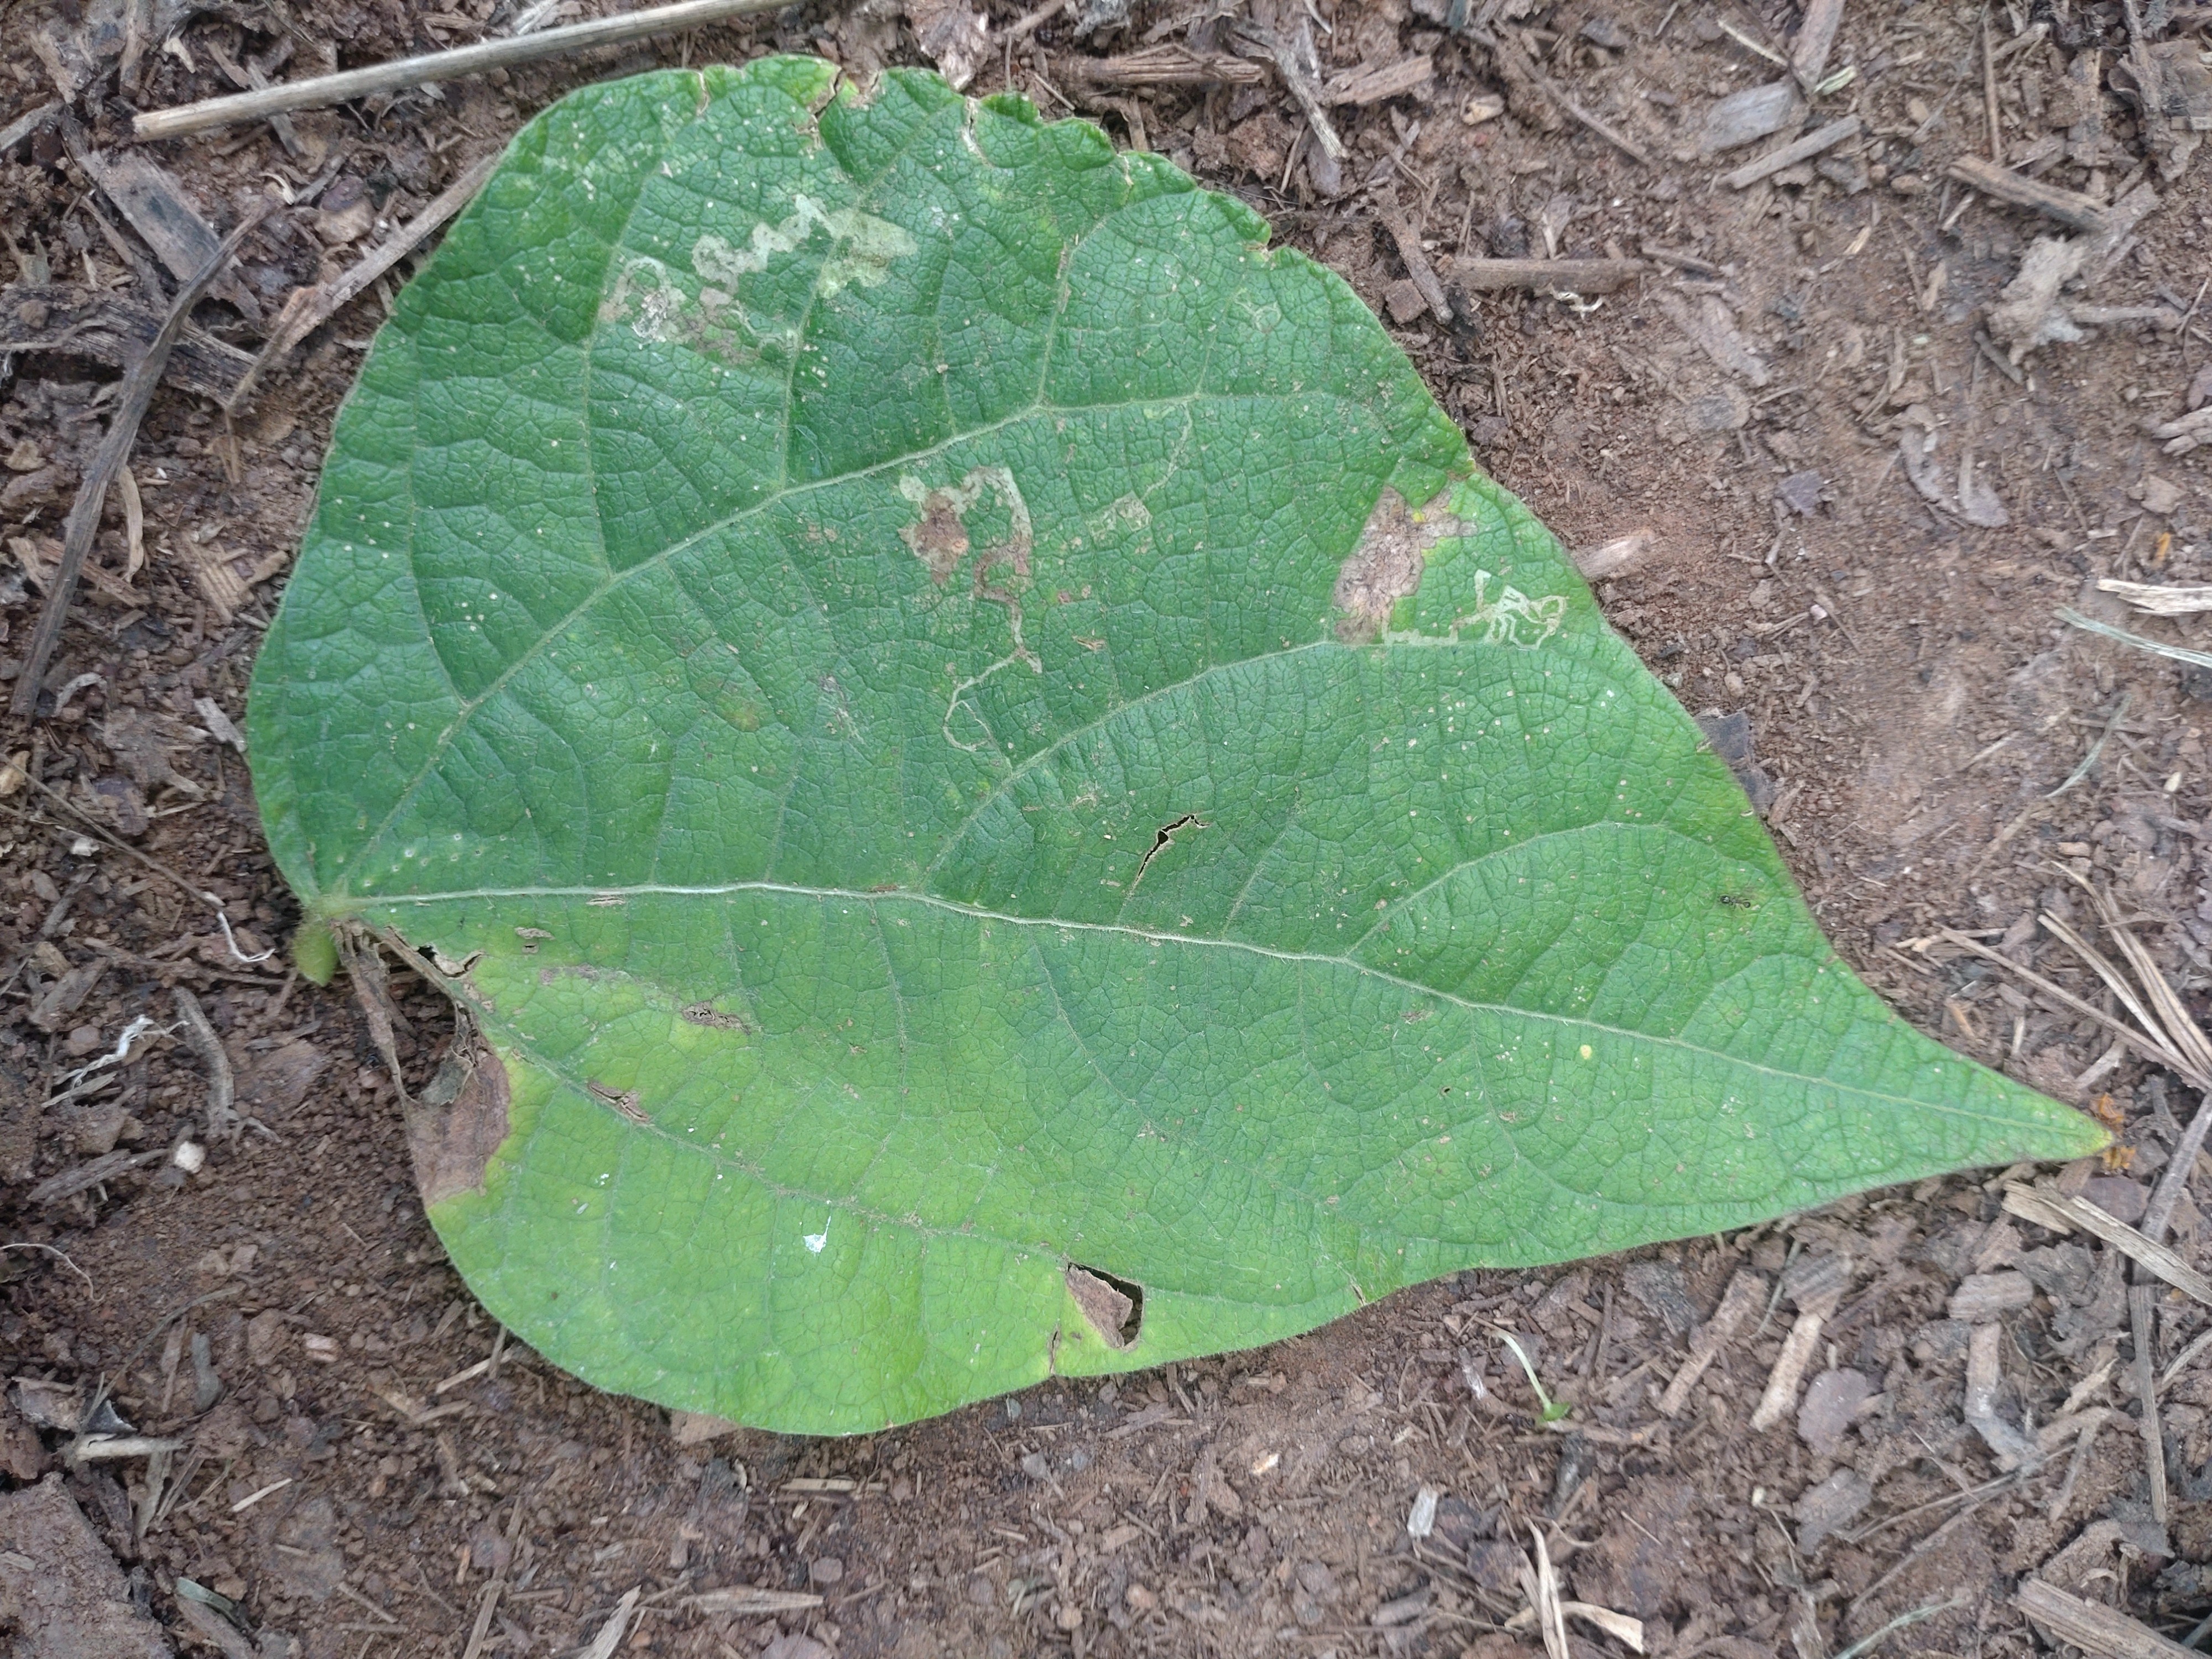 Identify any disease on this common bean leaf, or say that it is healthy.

anthracnose
